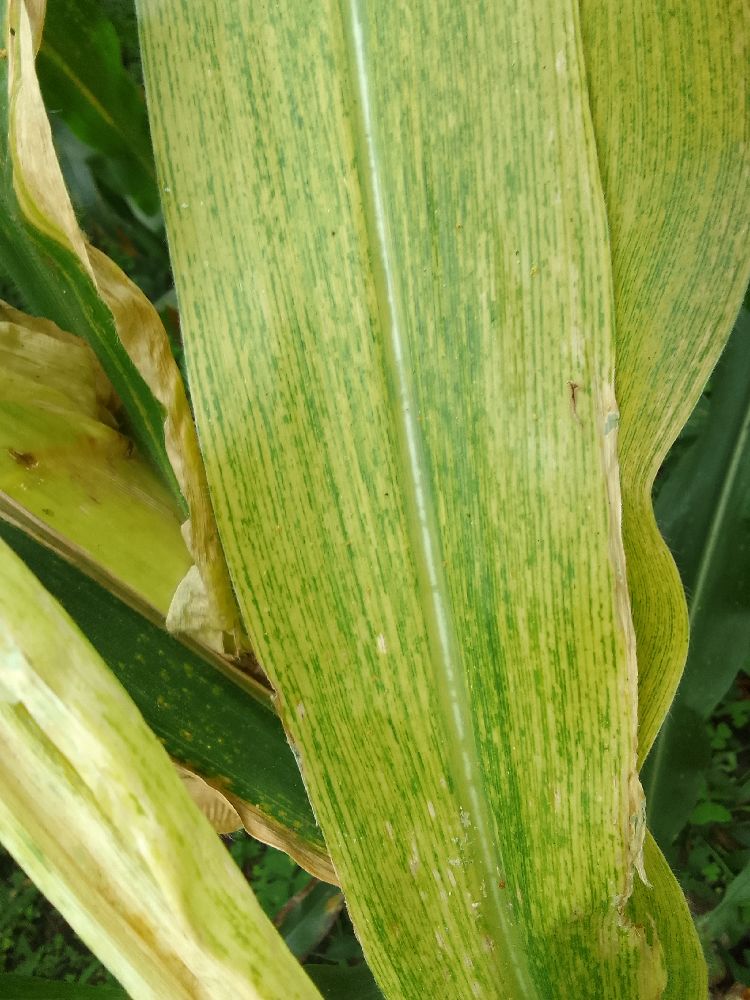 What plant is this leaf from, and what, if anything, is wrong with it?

maize, maize lethal necrosis
